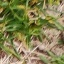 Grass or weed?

grass
